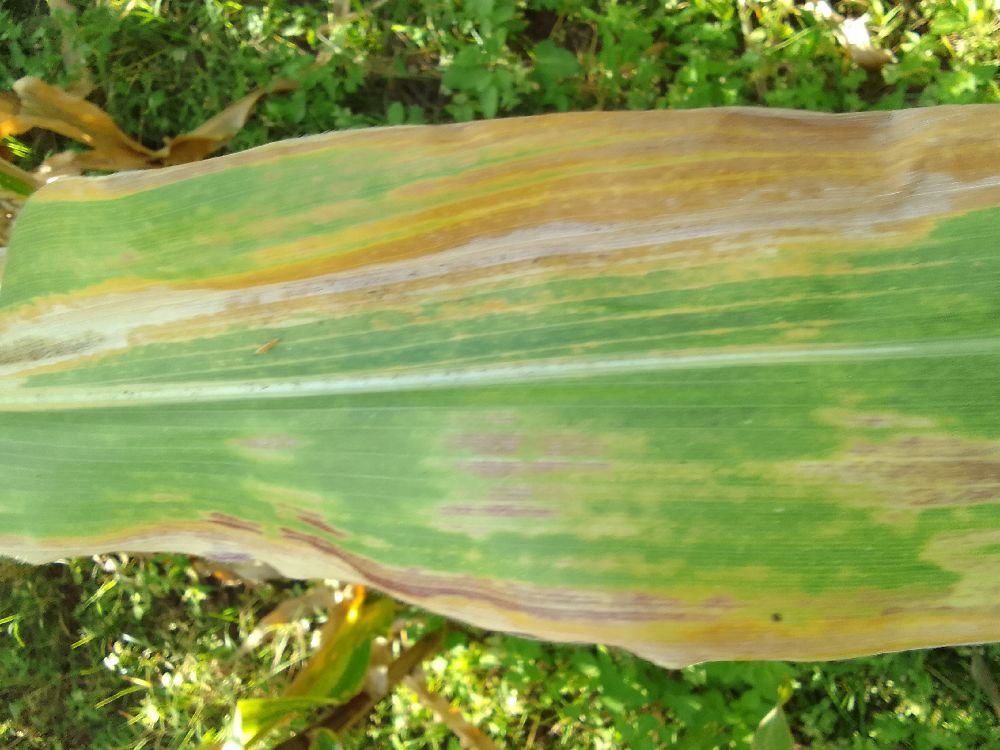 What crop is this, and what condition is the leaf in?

maize, maize lethal necrosis
